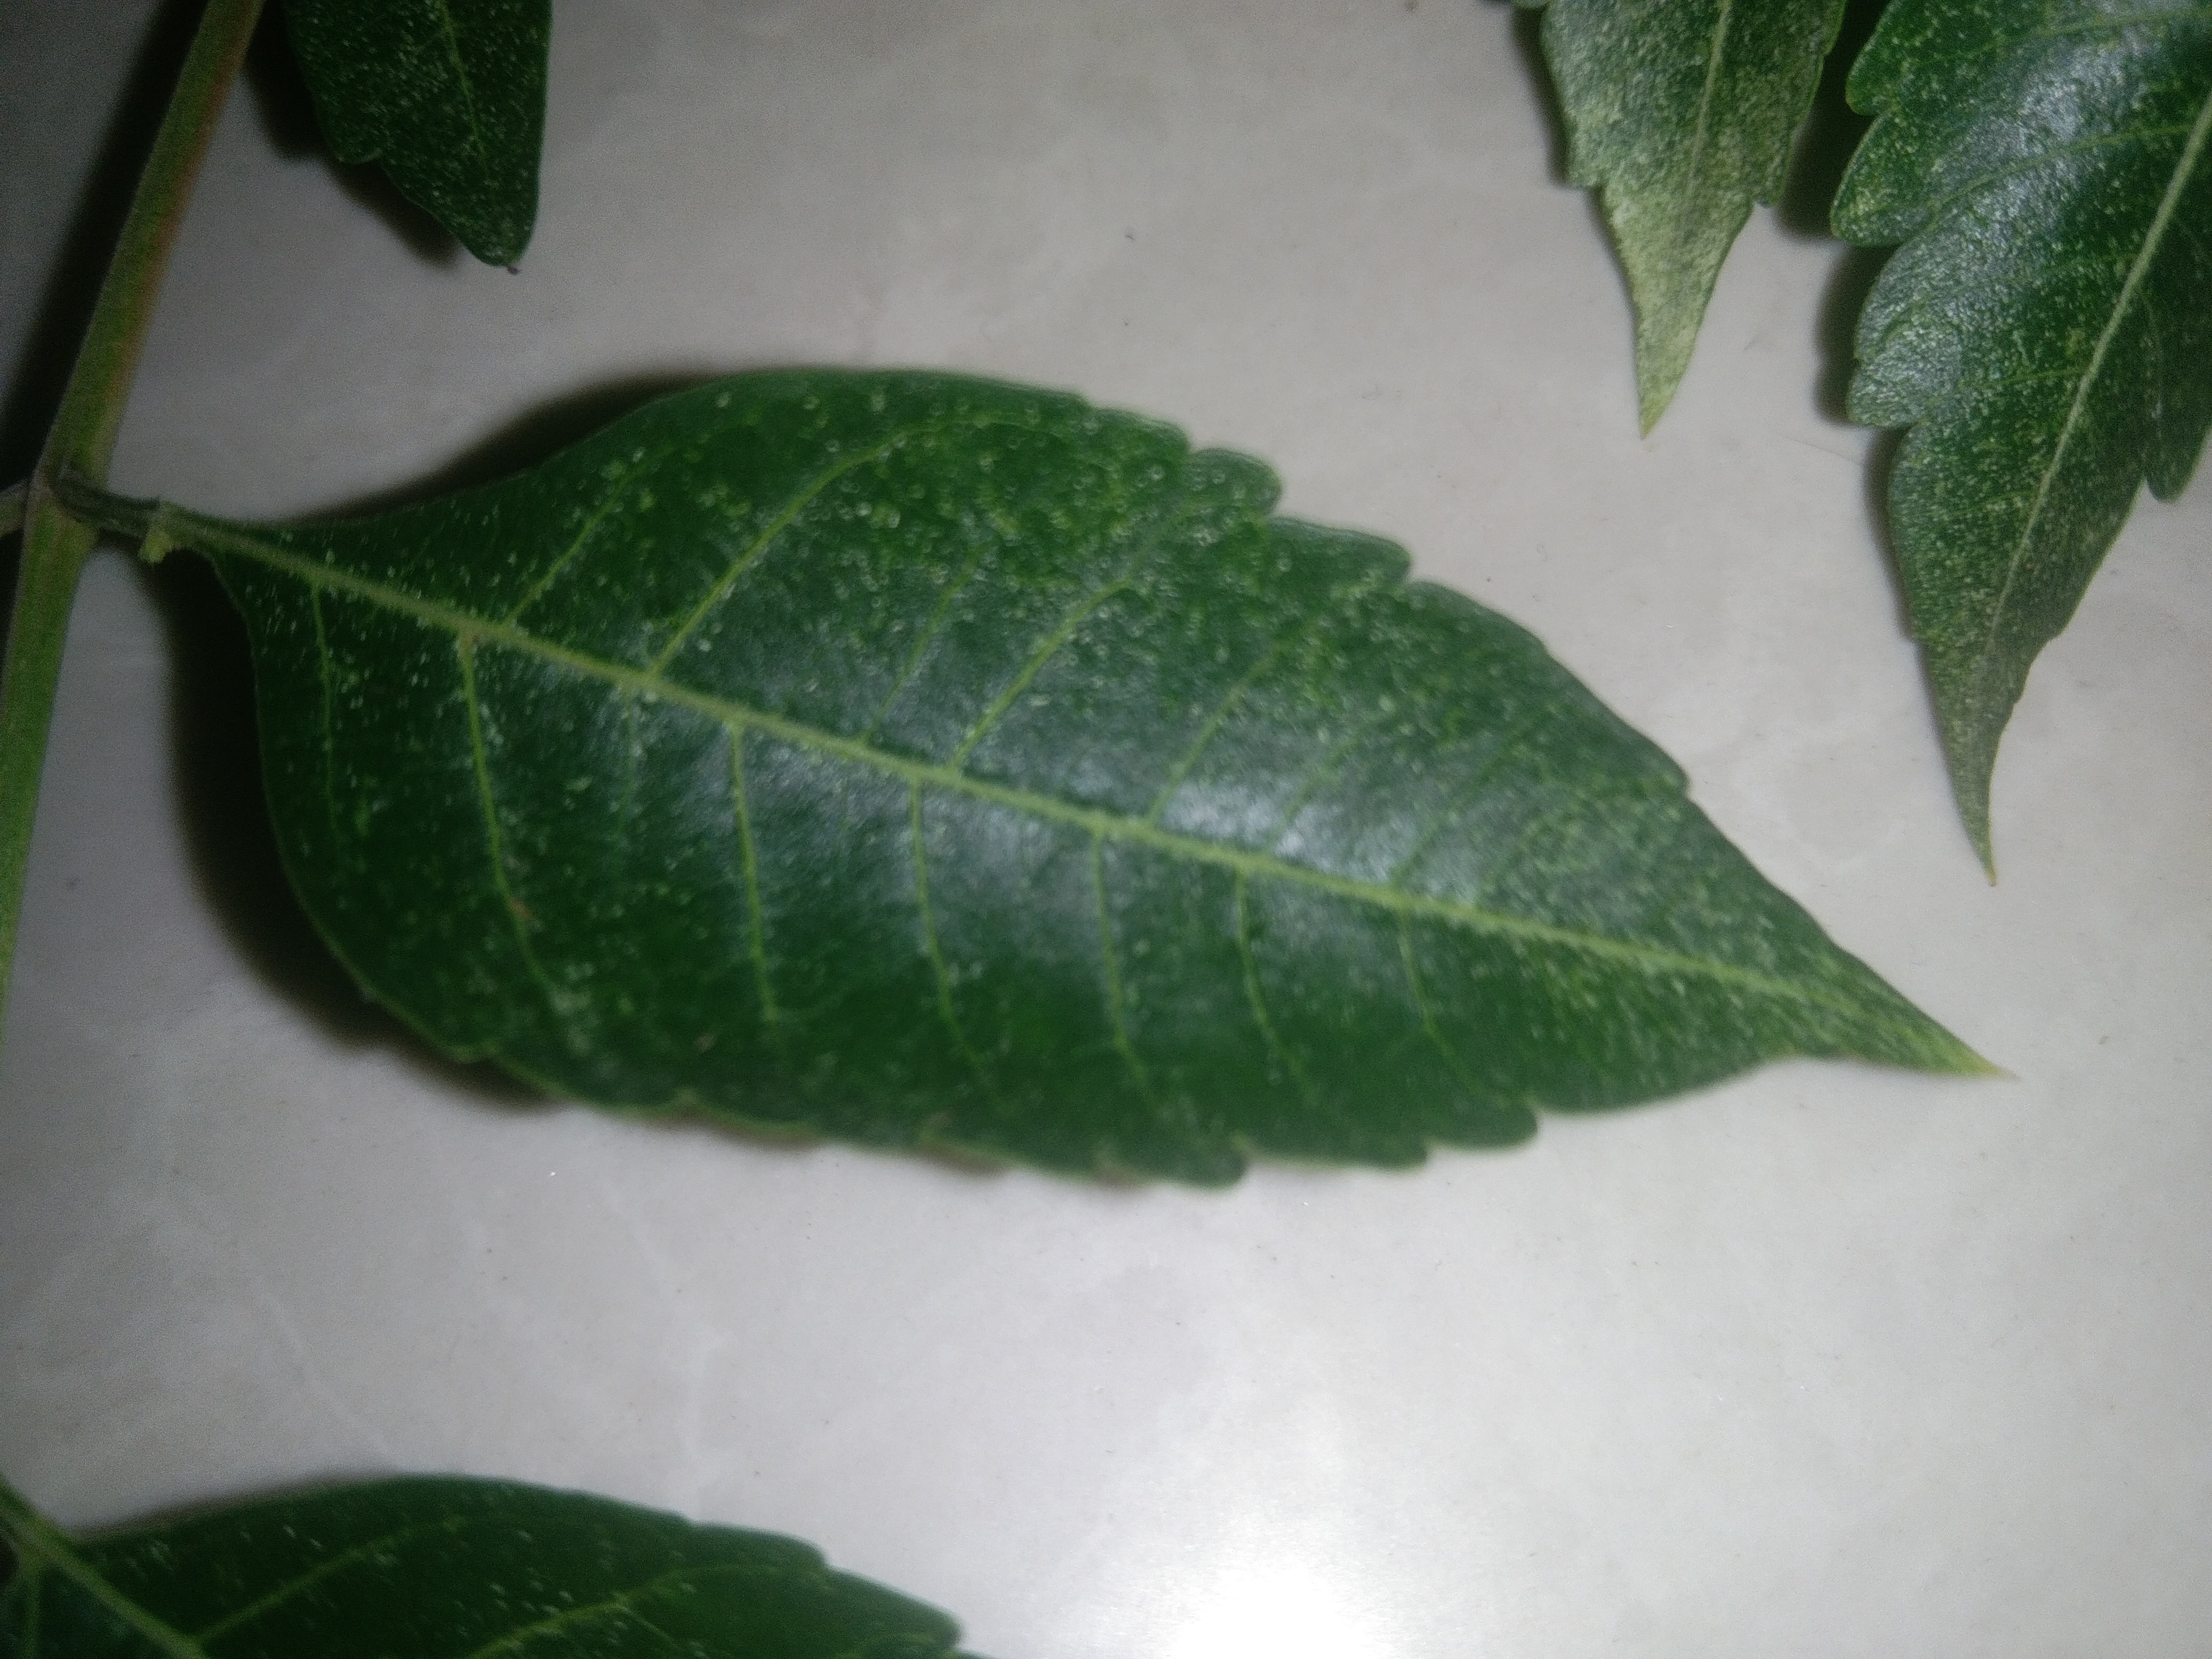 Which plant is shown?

neem
